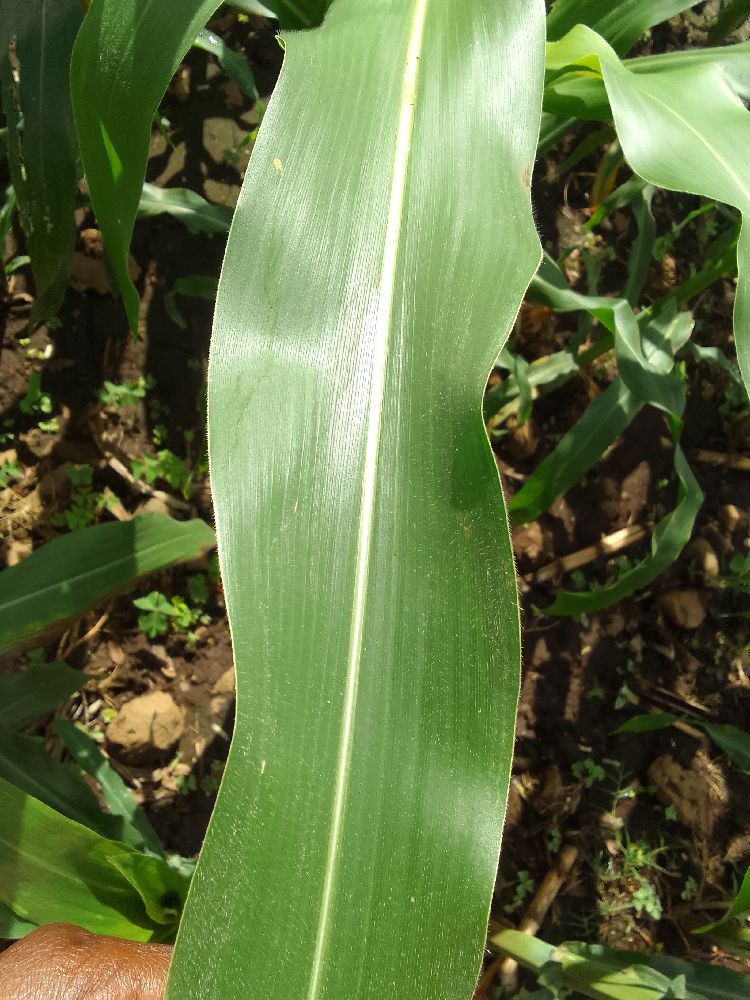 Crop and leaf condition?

maize, healthy
